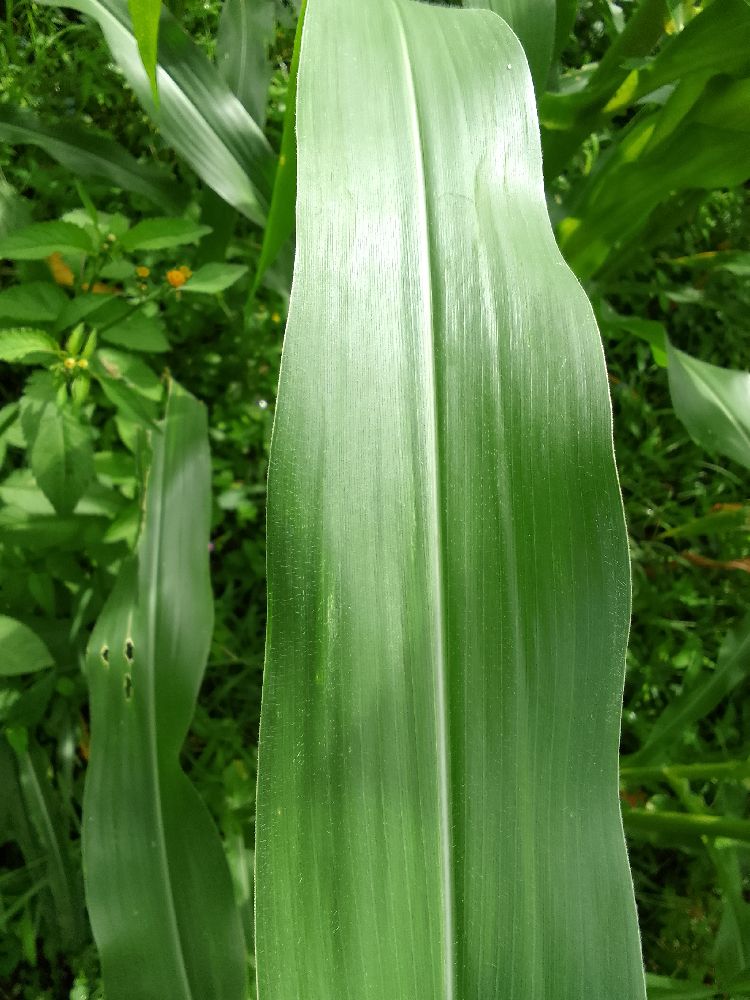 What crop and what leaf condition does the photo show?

maize, healthy
